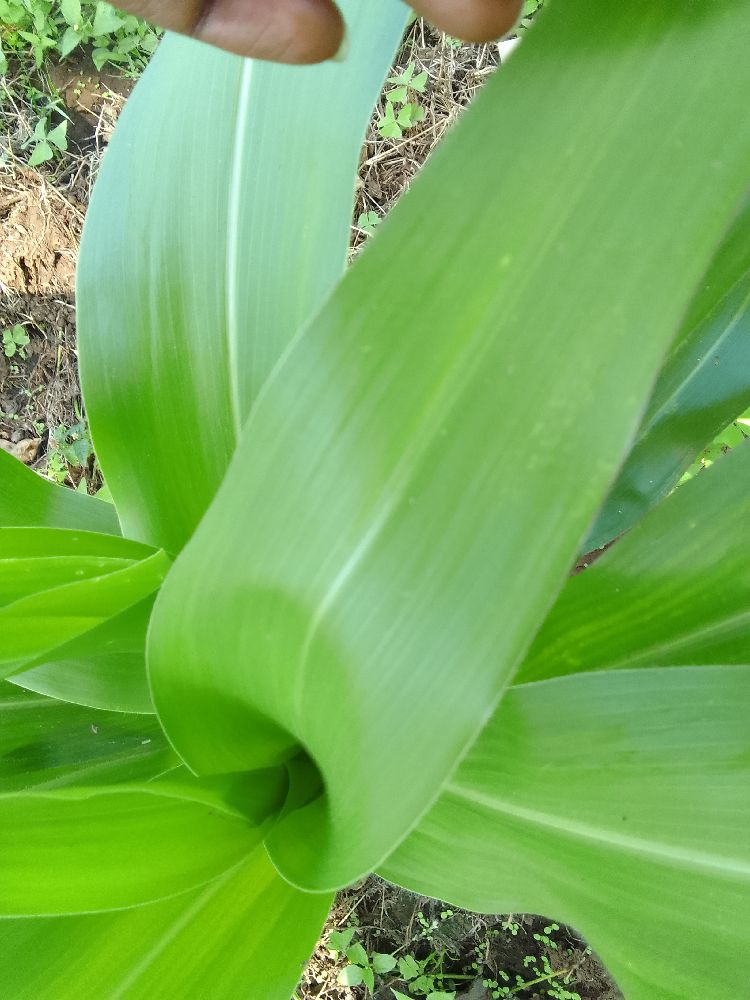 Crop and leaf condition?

maize, healthy
